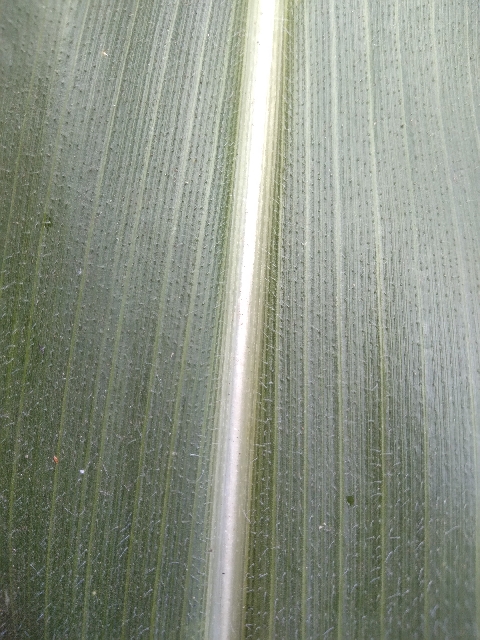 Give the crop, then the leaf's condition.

maize, healthy
